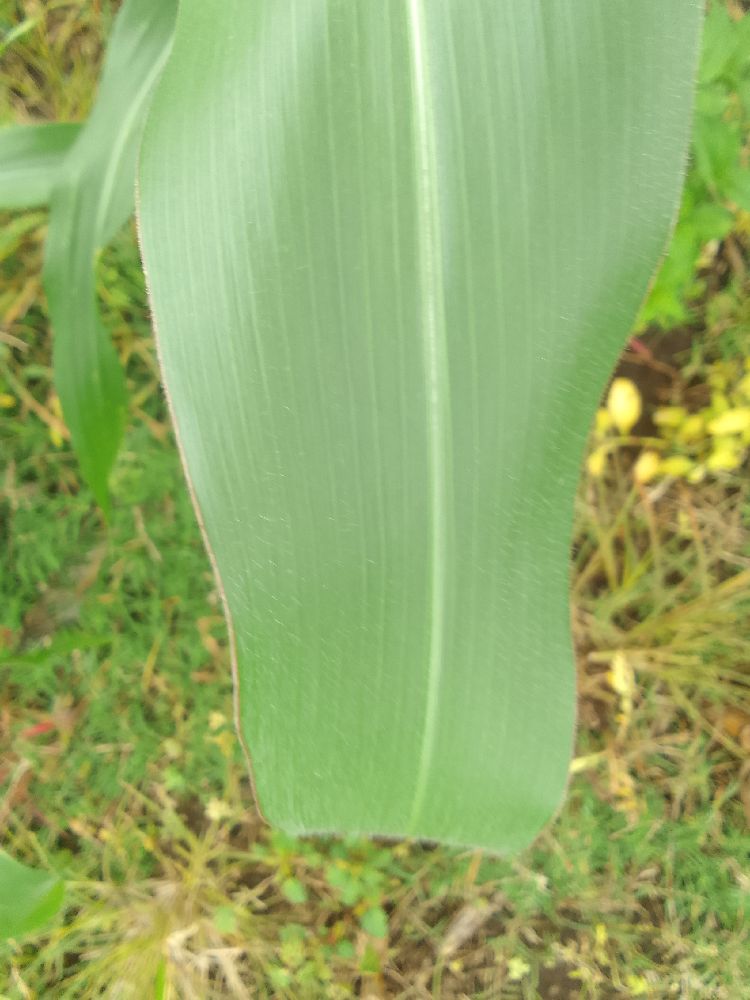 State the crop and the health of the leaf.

maize, healthy
